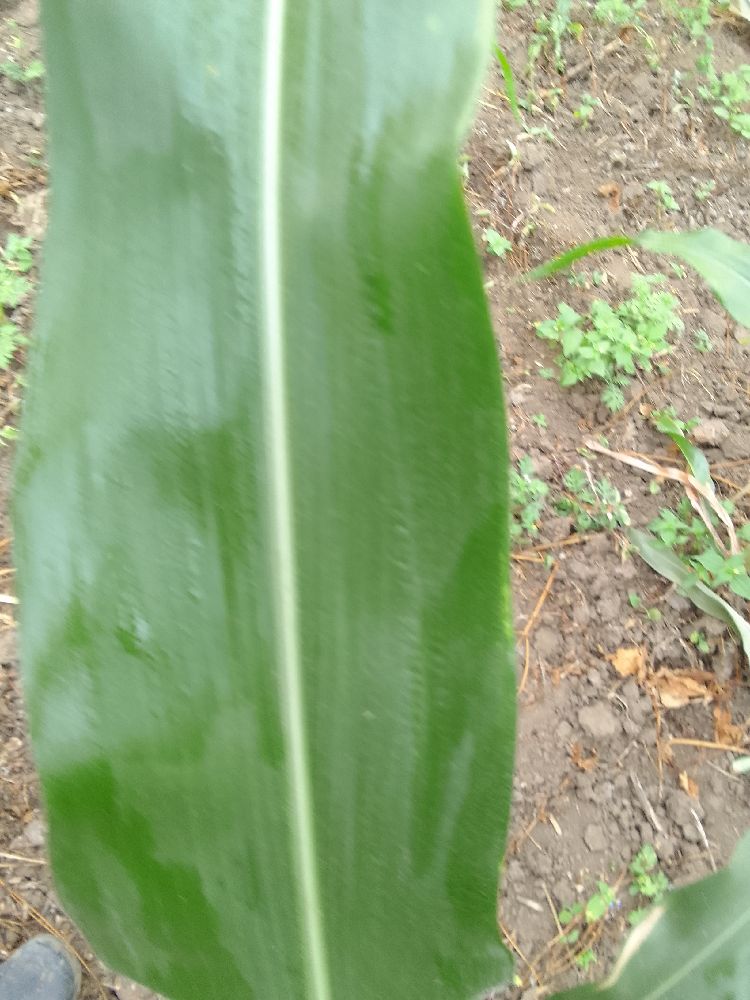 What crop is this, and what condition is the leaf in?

maize, healthy
